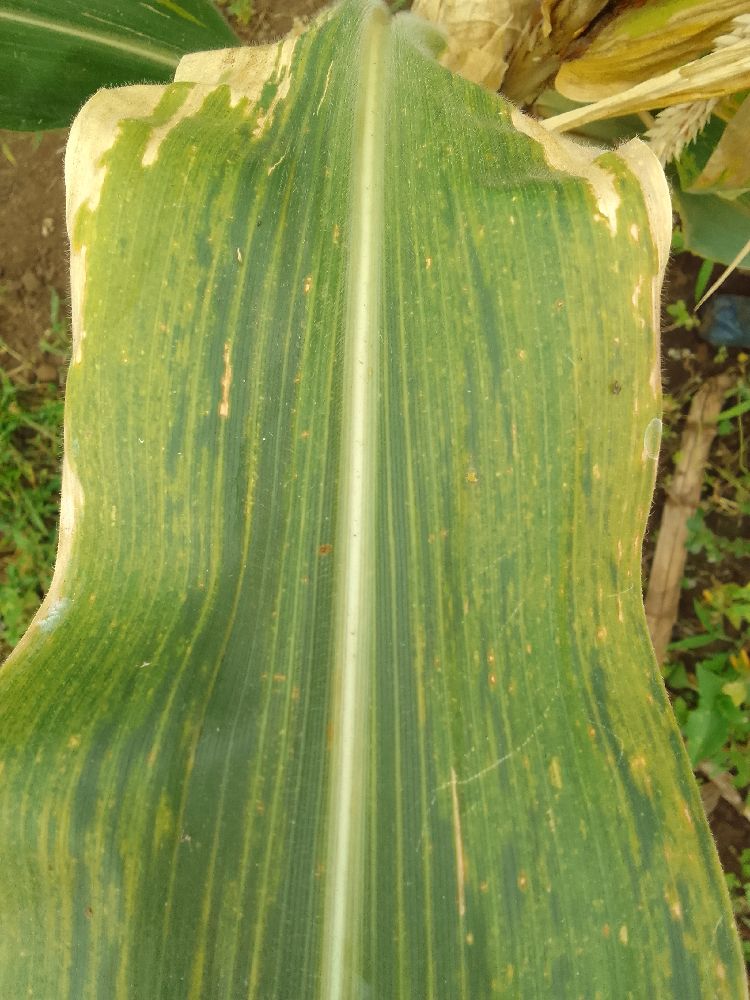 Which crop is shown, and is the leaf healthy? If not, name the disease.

maize, maize lethal necrosis
